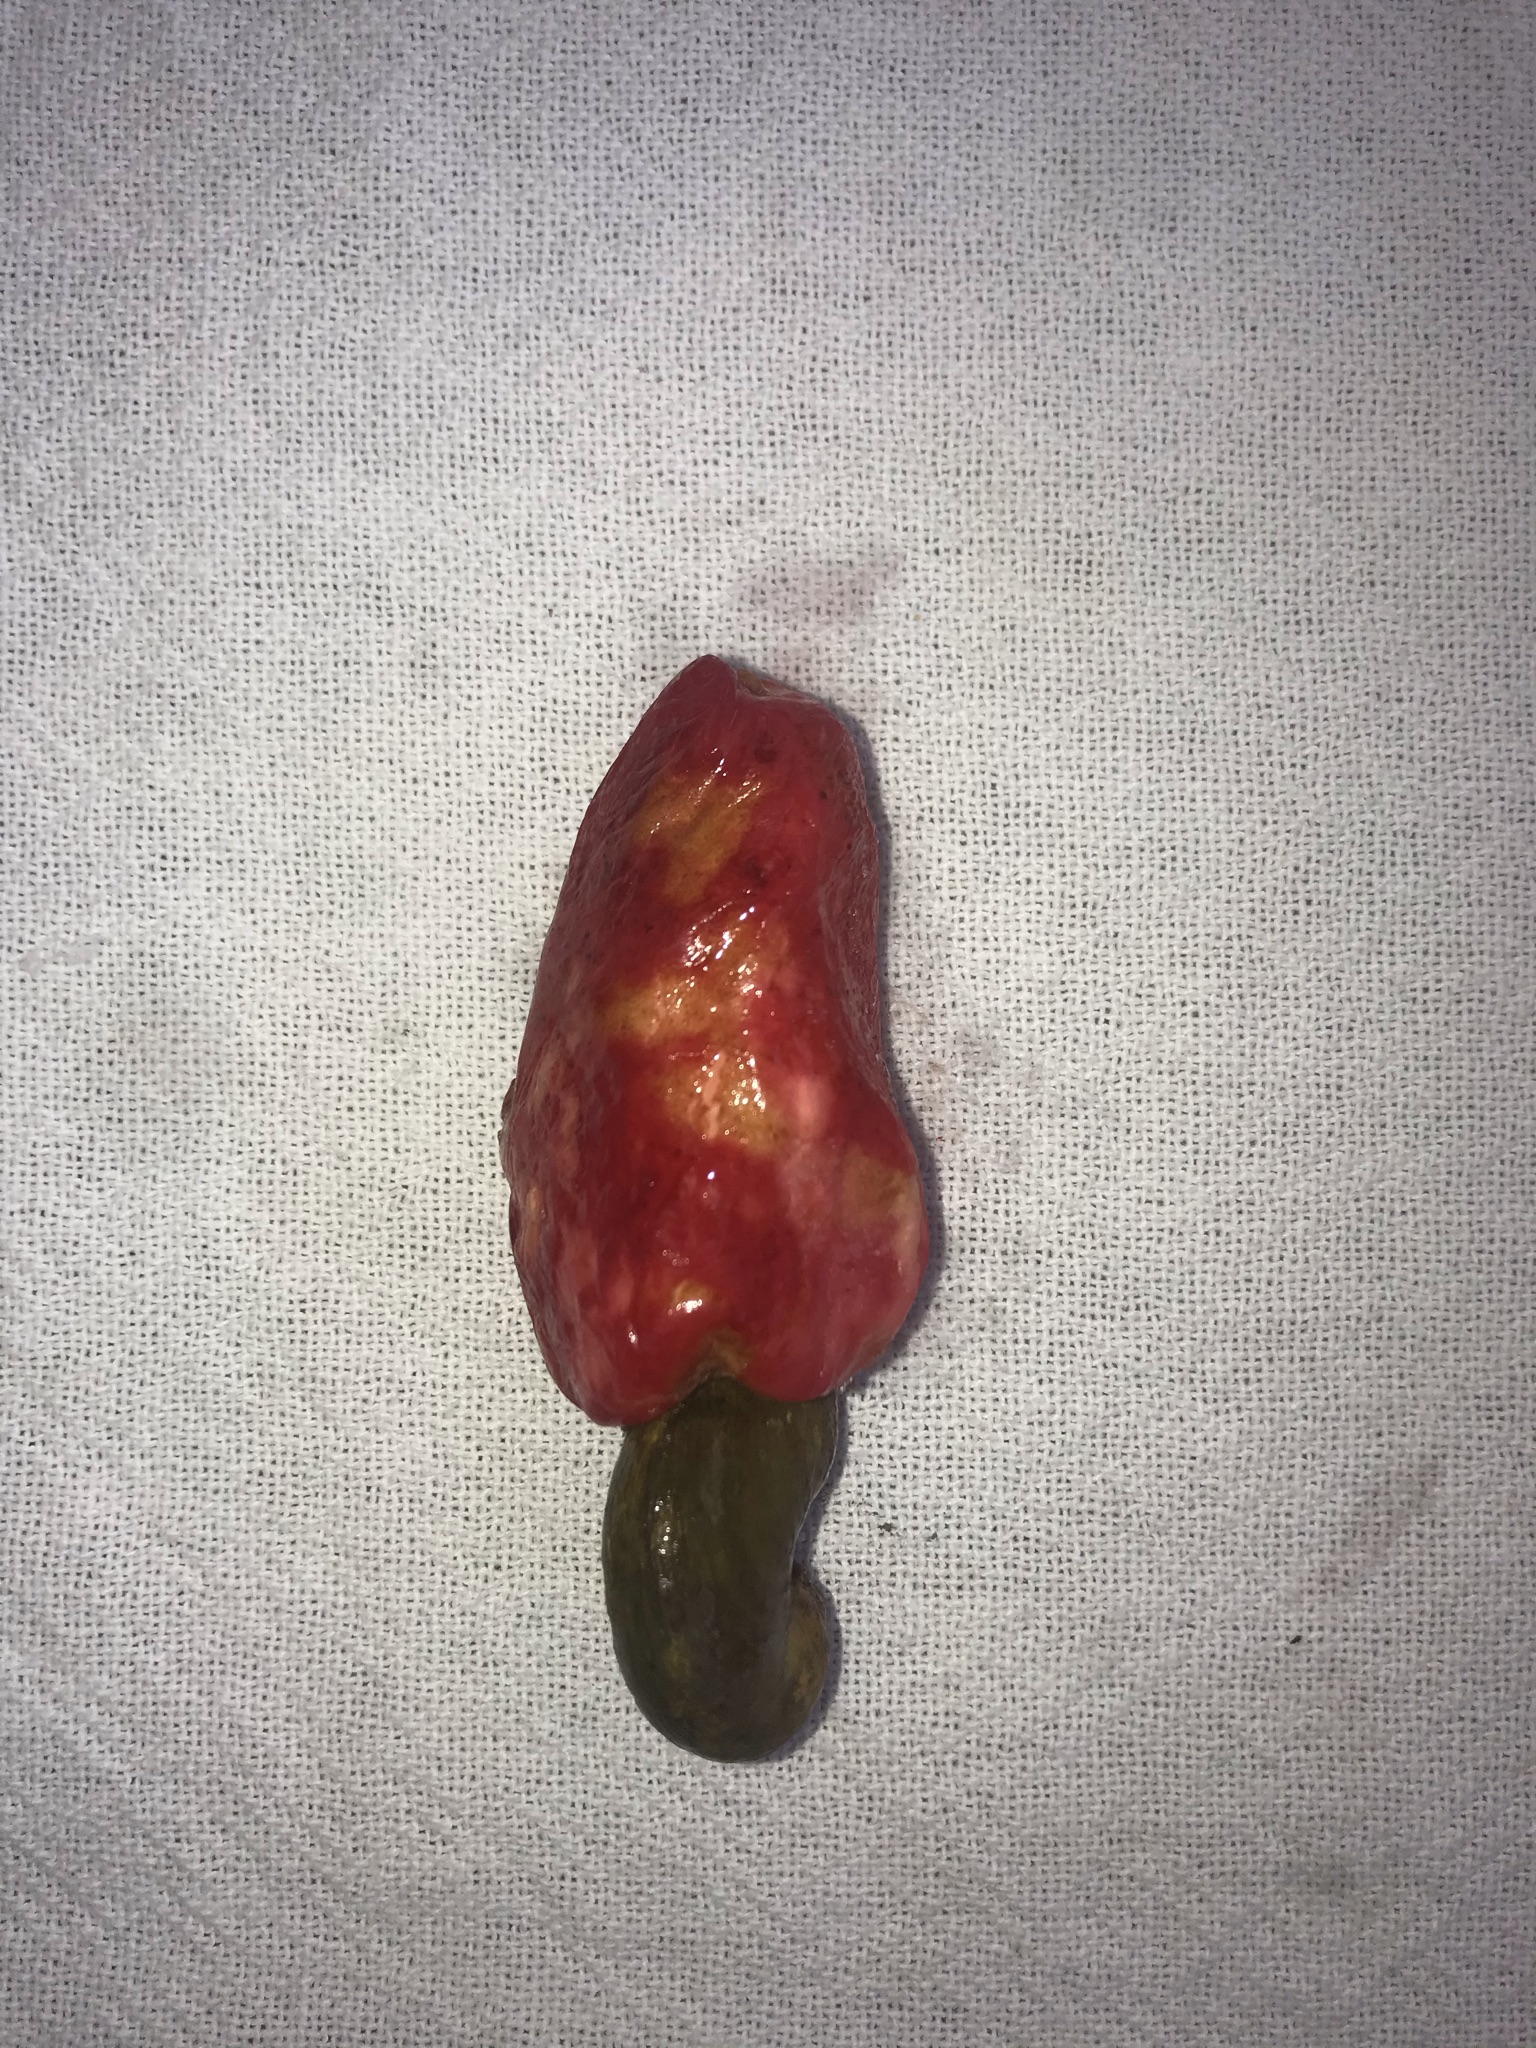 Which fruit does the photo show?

caju vermelho
